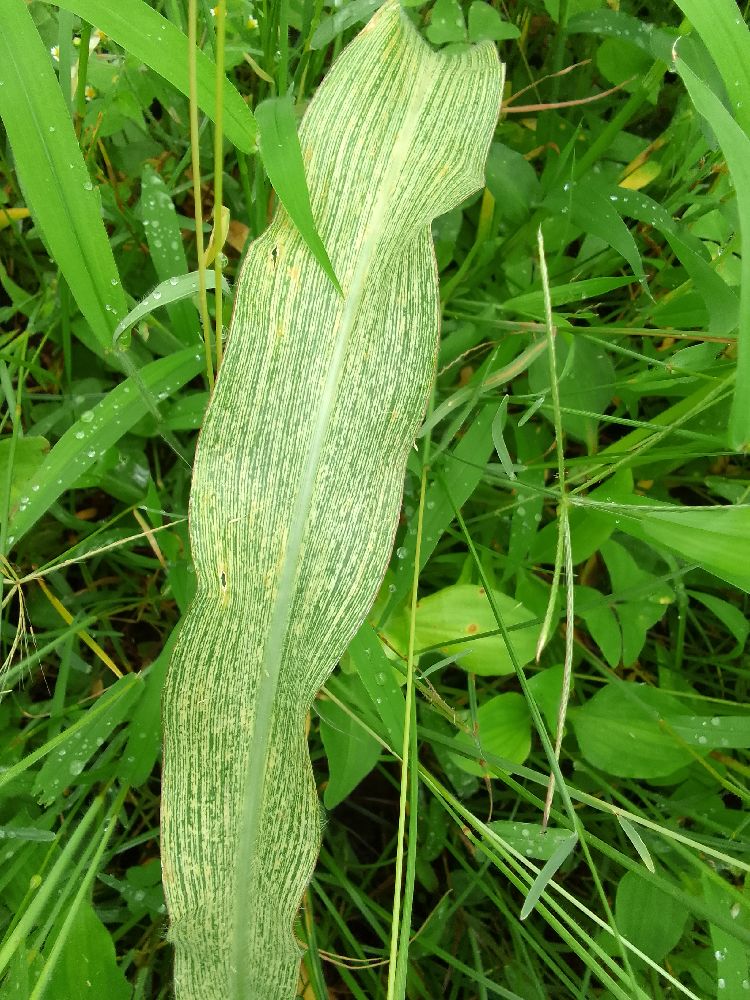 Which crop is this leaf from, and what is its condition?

maize, maize streak virus
